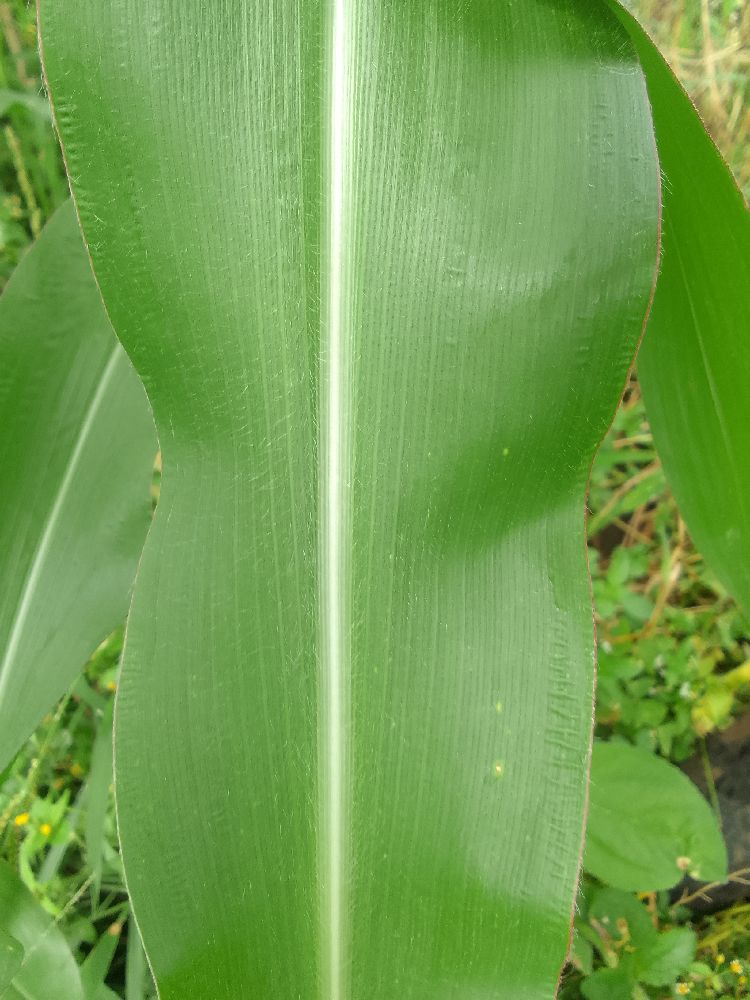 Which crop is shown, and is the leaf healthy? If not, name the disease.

maize, healthy
